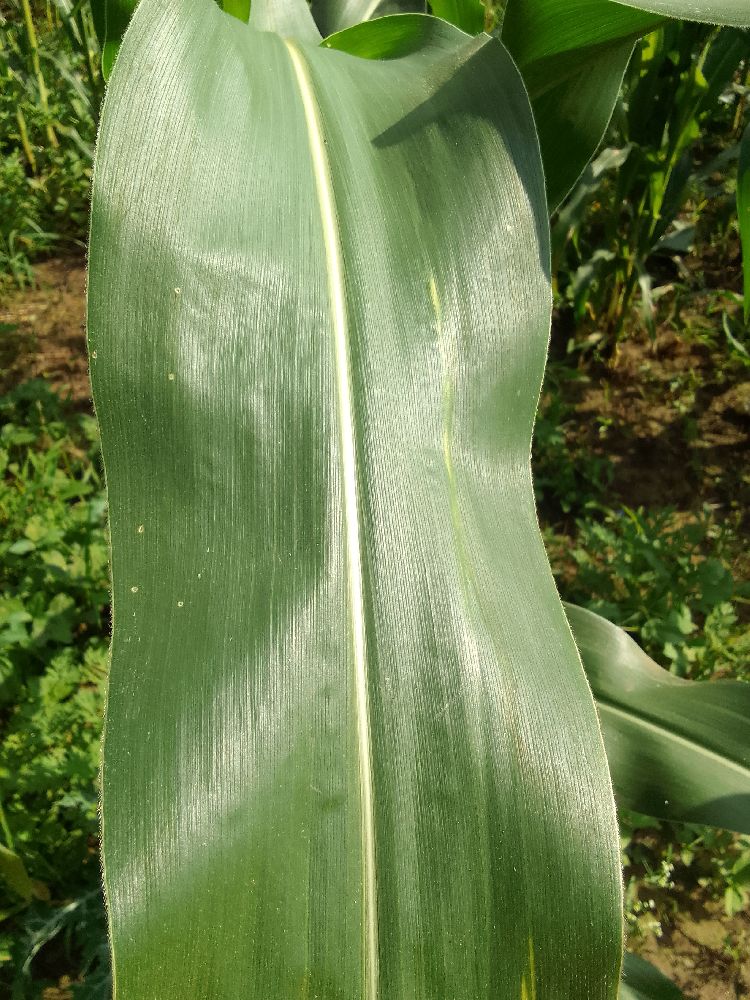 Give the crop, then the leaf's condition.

maize, healthy
